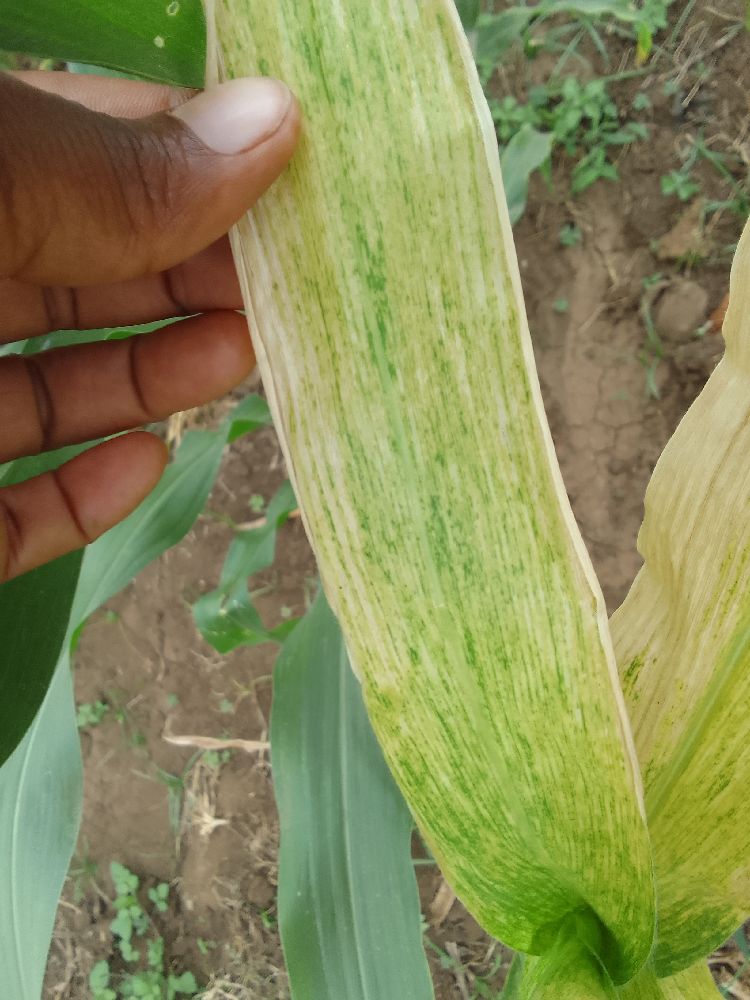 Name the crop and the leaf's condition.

maize, maize lethal necrosis
